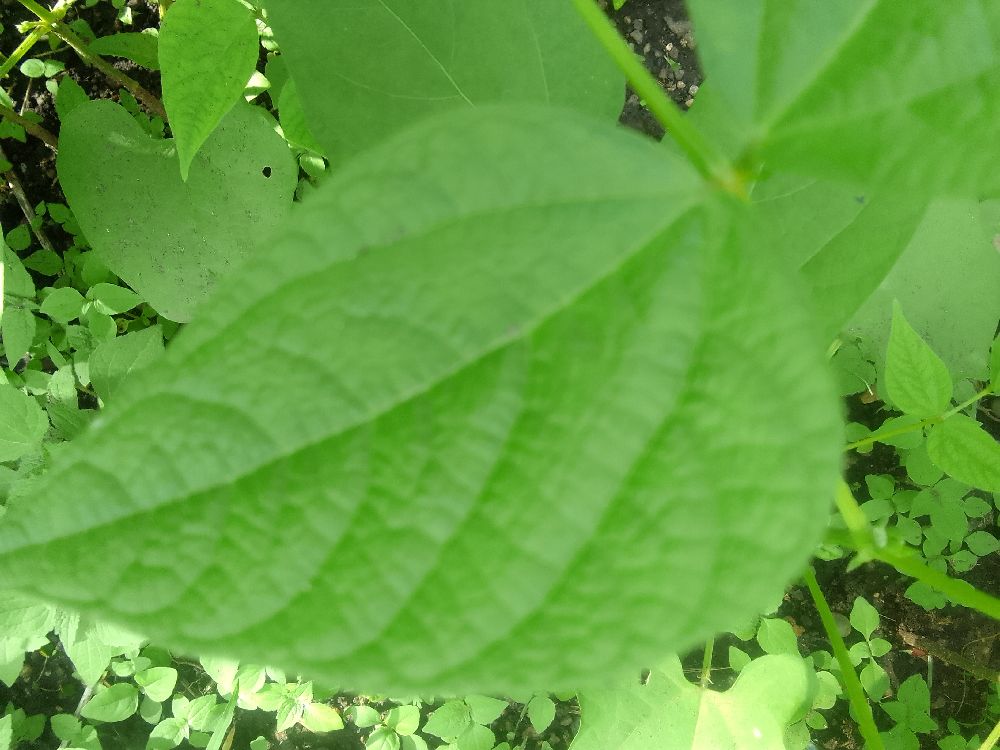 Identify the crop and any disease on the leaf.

common bean, healthy
